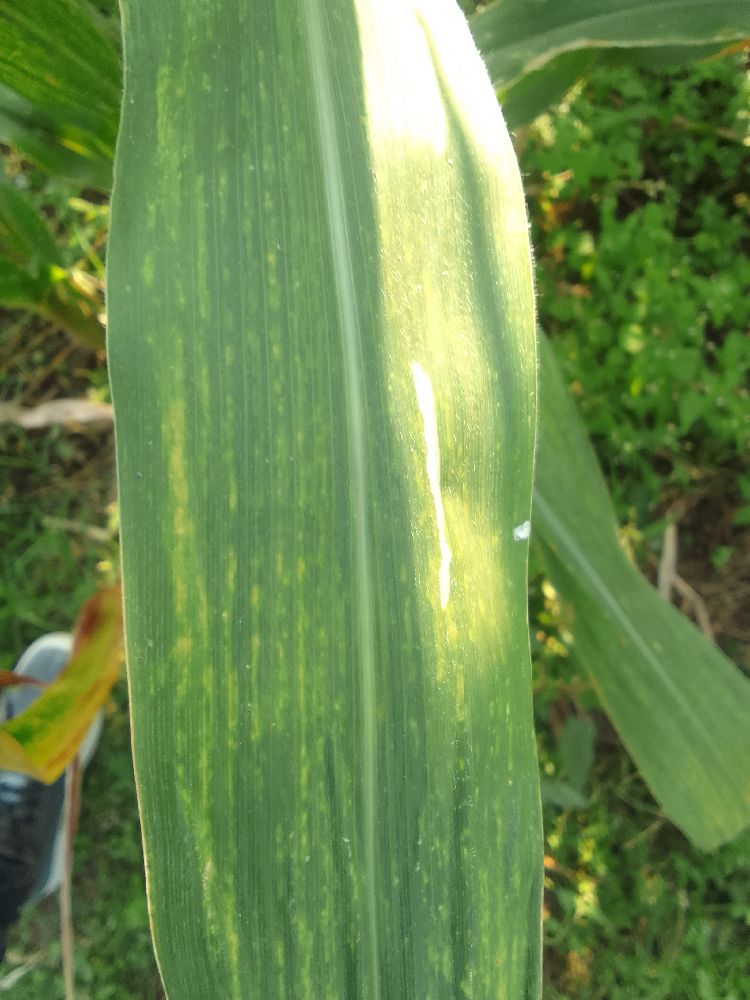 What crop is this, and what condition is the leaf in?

maize, maize lethal necrosis
